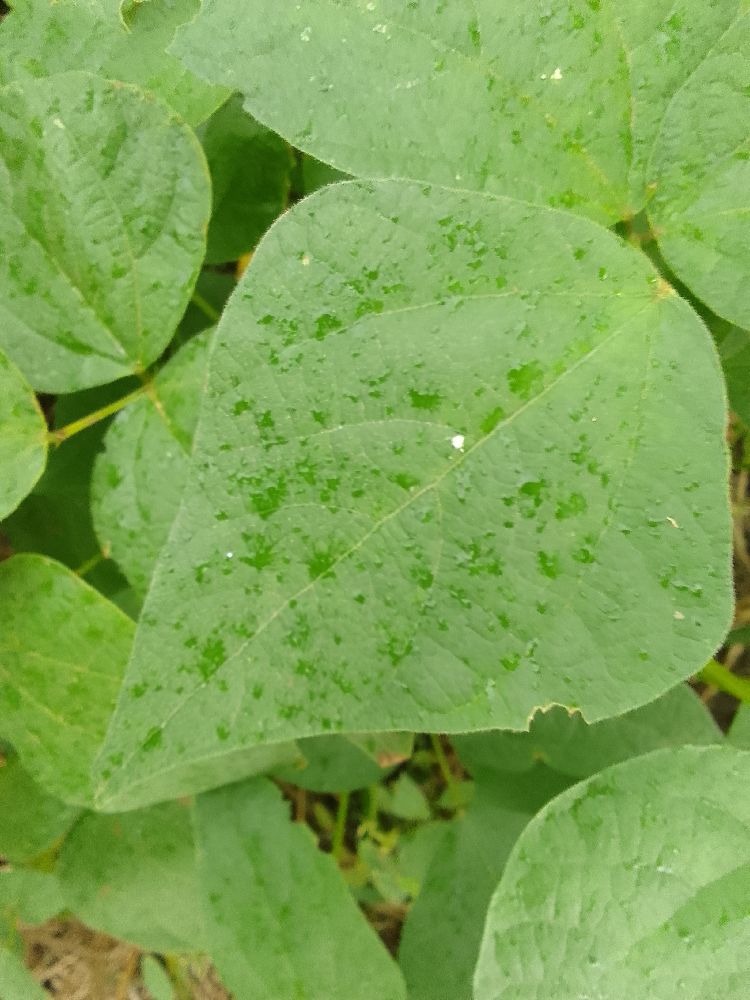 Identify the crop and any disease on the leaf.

common bean, healthy
